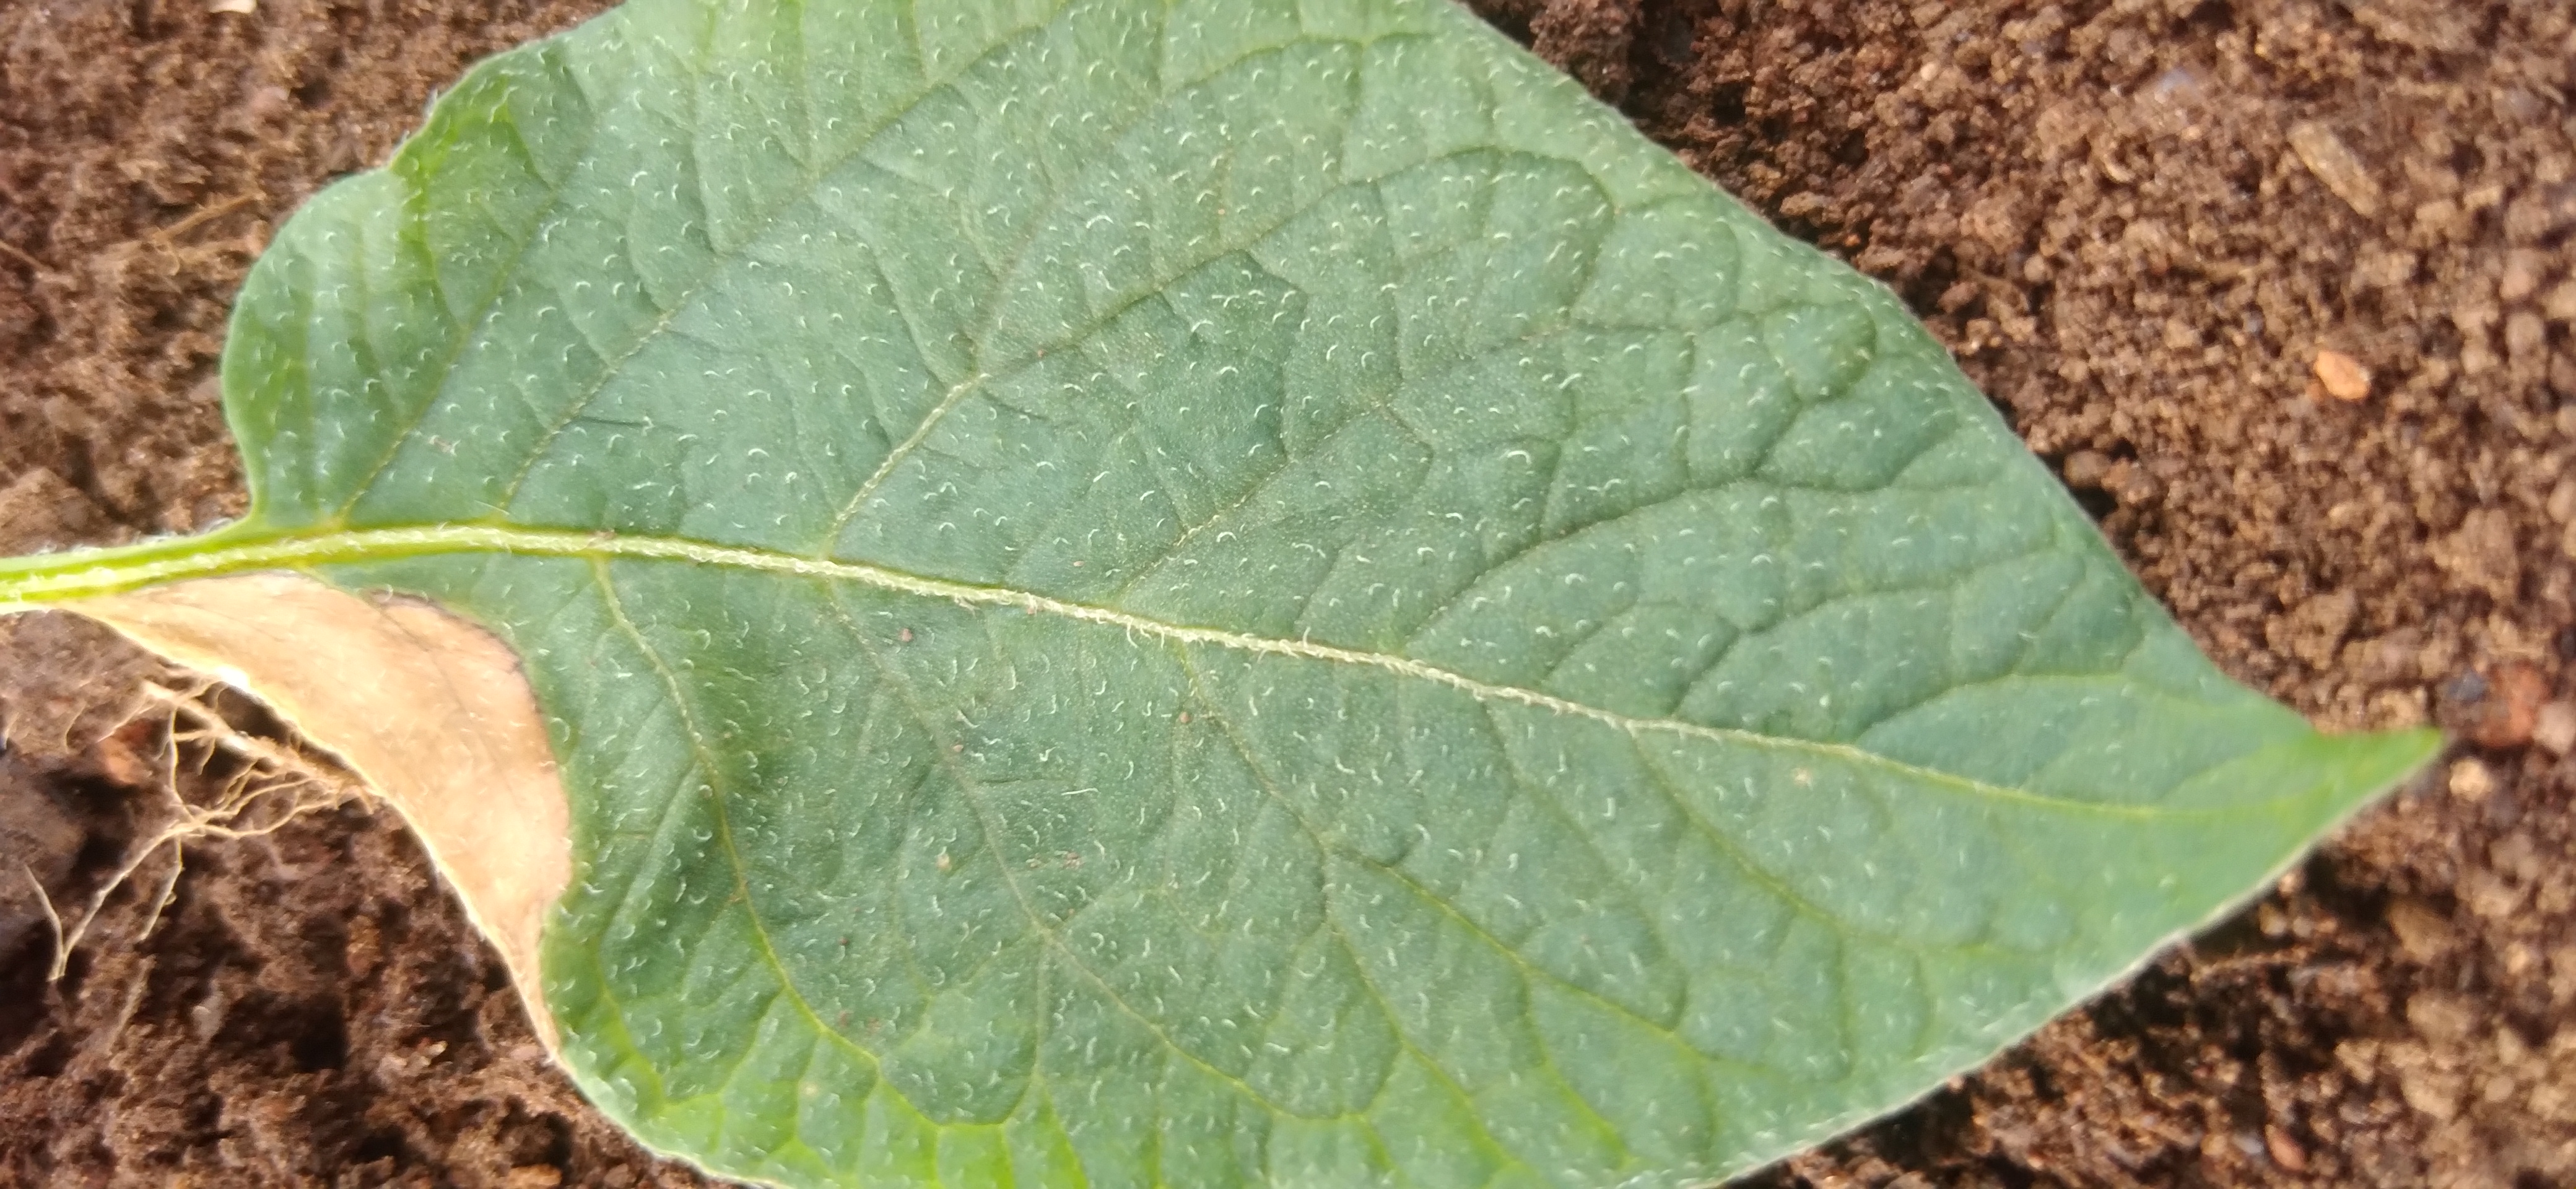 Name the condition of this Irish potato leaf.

early blight
